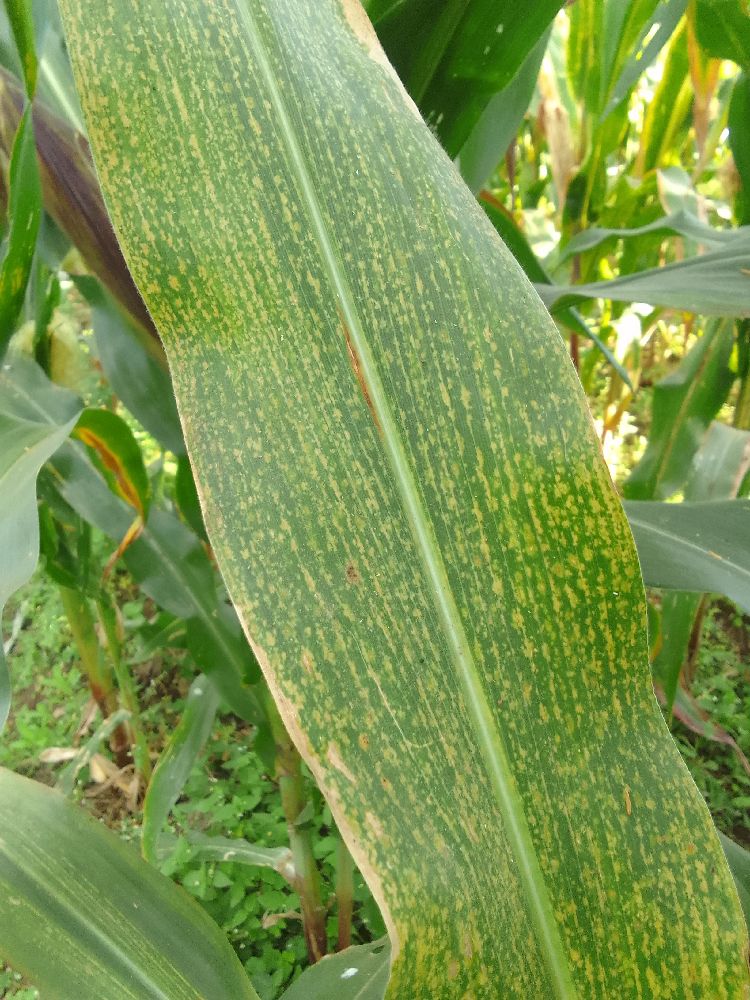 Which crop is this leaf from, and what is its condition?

maize, maize lethal necrosis
